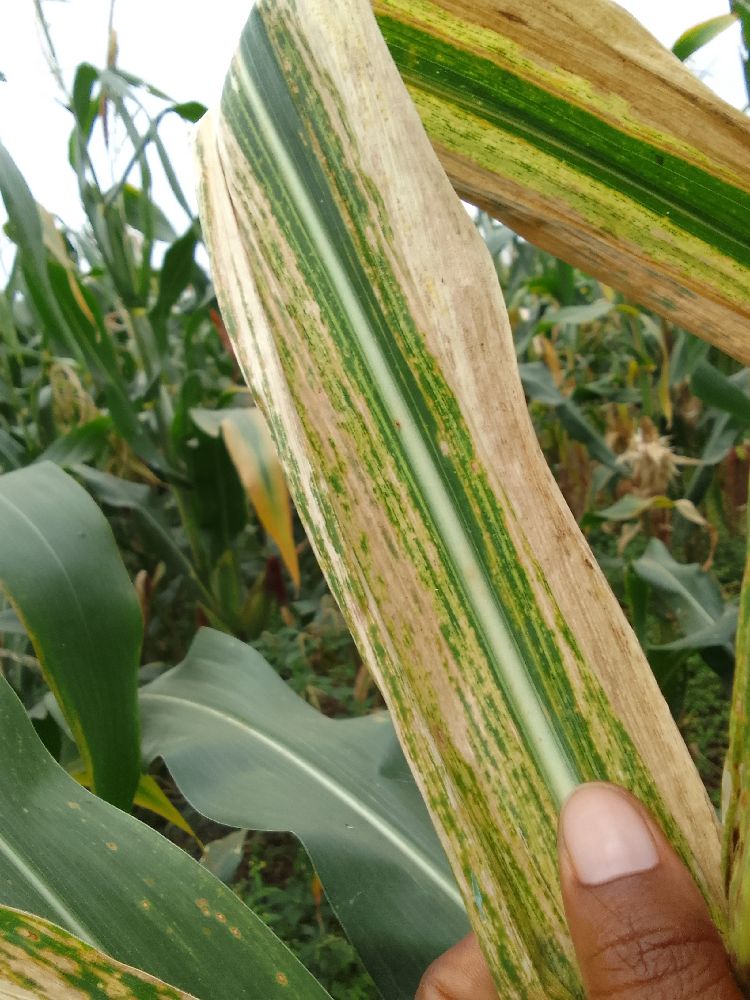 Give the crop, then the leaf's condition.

maize, maize lethal necrosis
